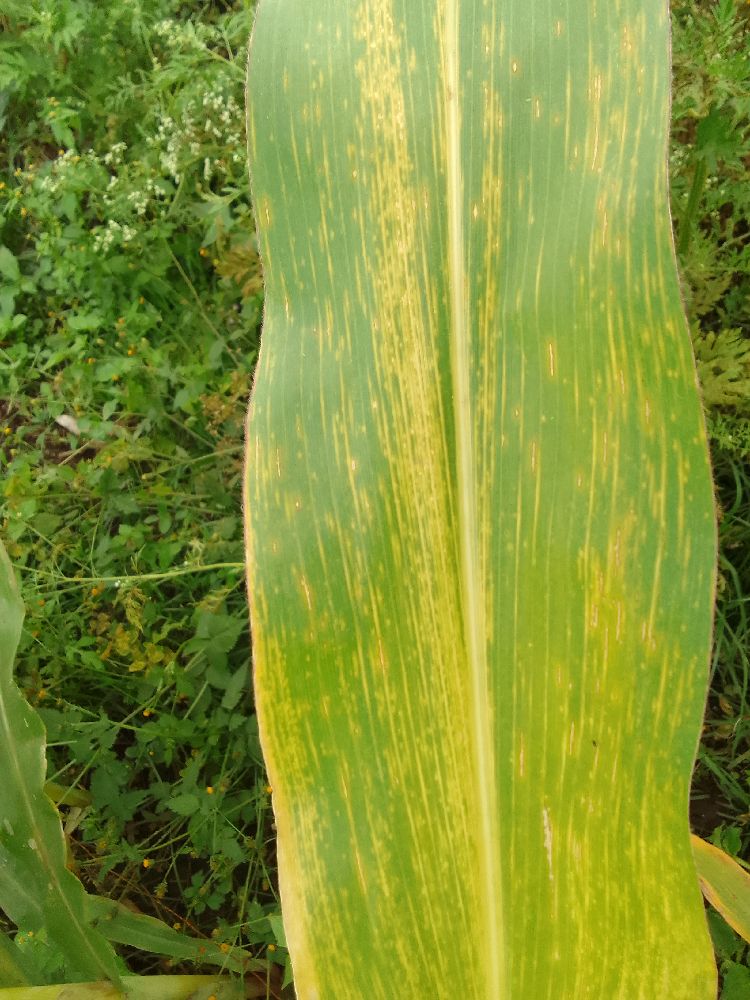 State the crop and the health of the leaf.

maize, maize lethal necrosis
